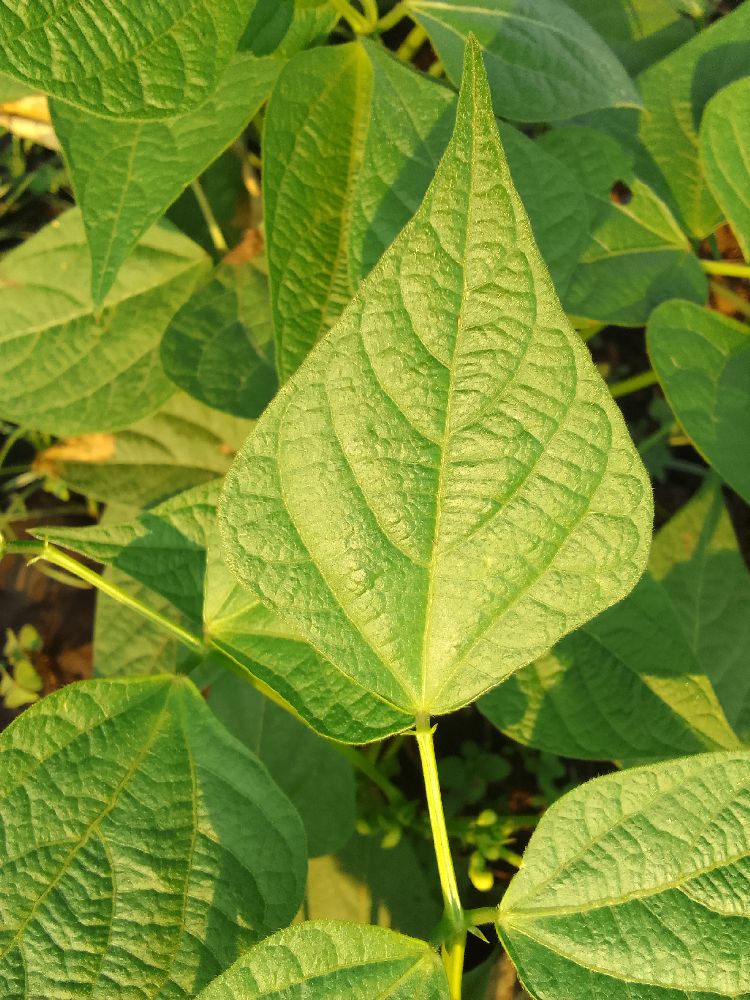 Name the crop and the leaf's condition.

common bean, healthy
